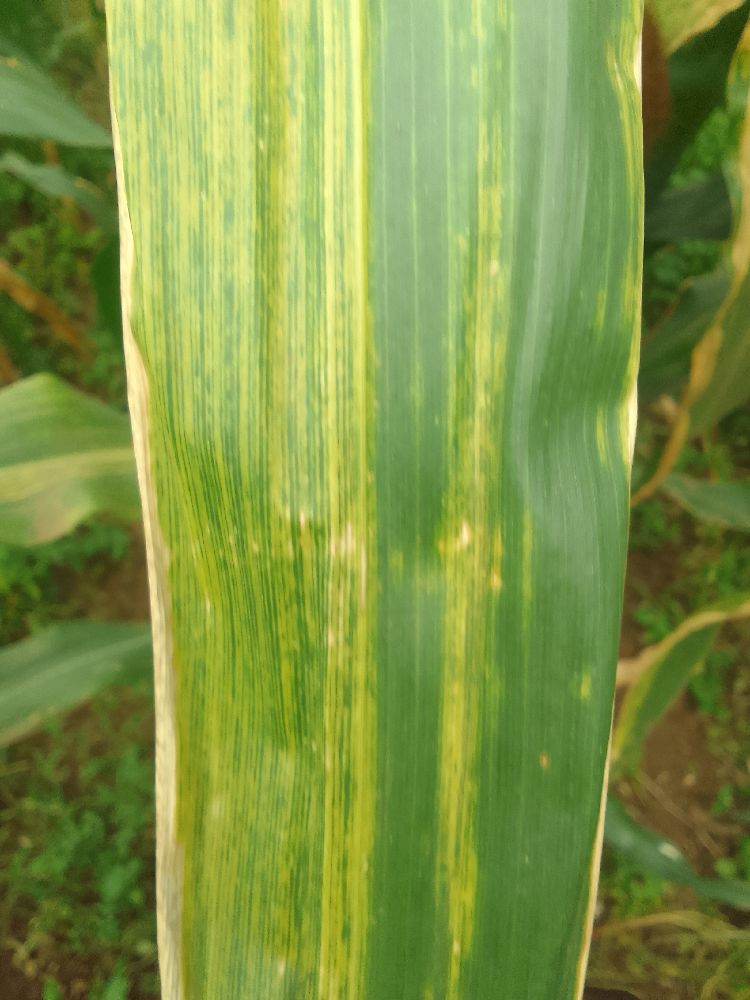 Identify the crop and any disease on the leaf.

maize, maize lethal necrosis
